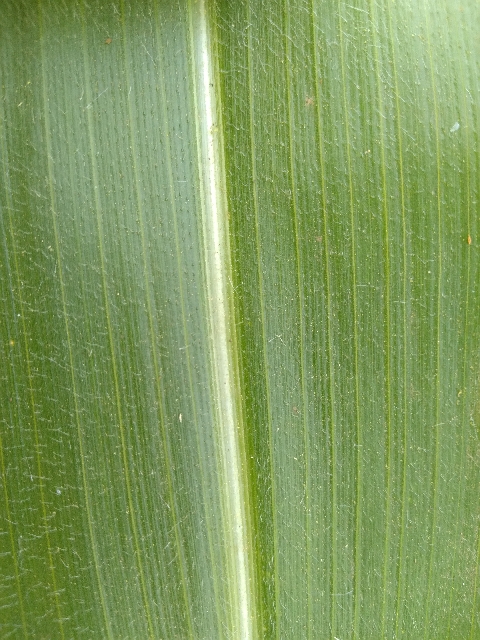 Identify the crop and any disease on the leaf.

maize, healthy
